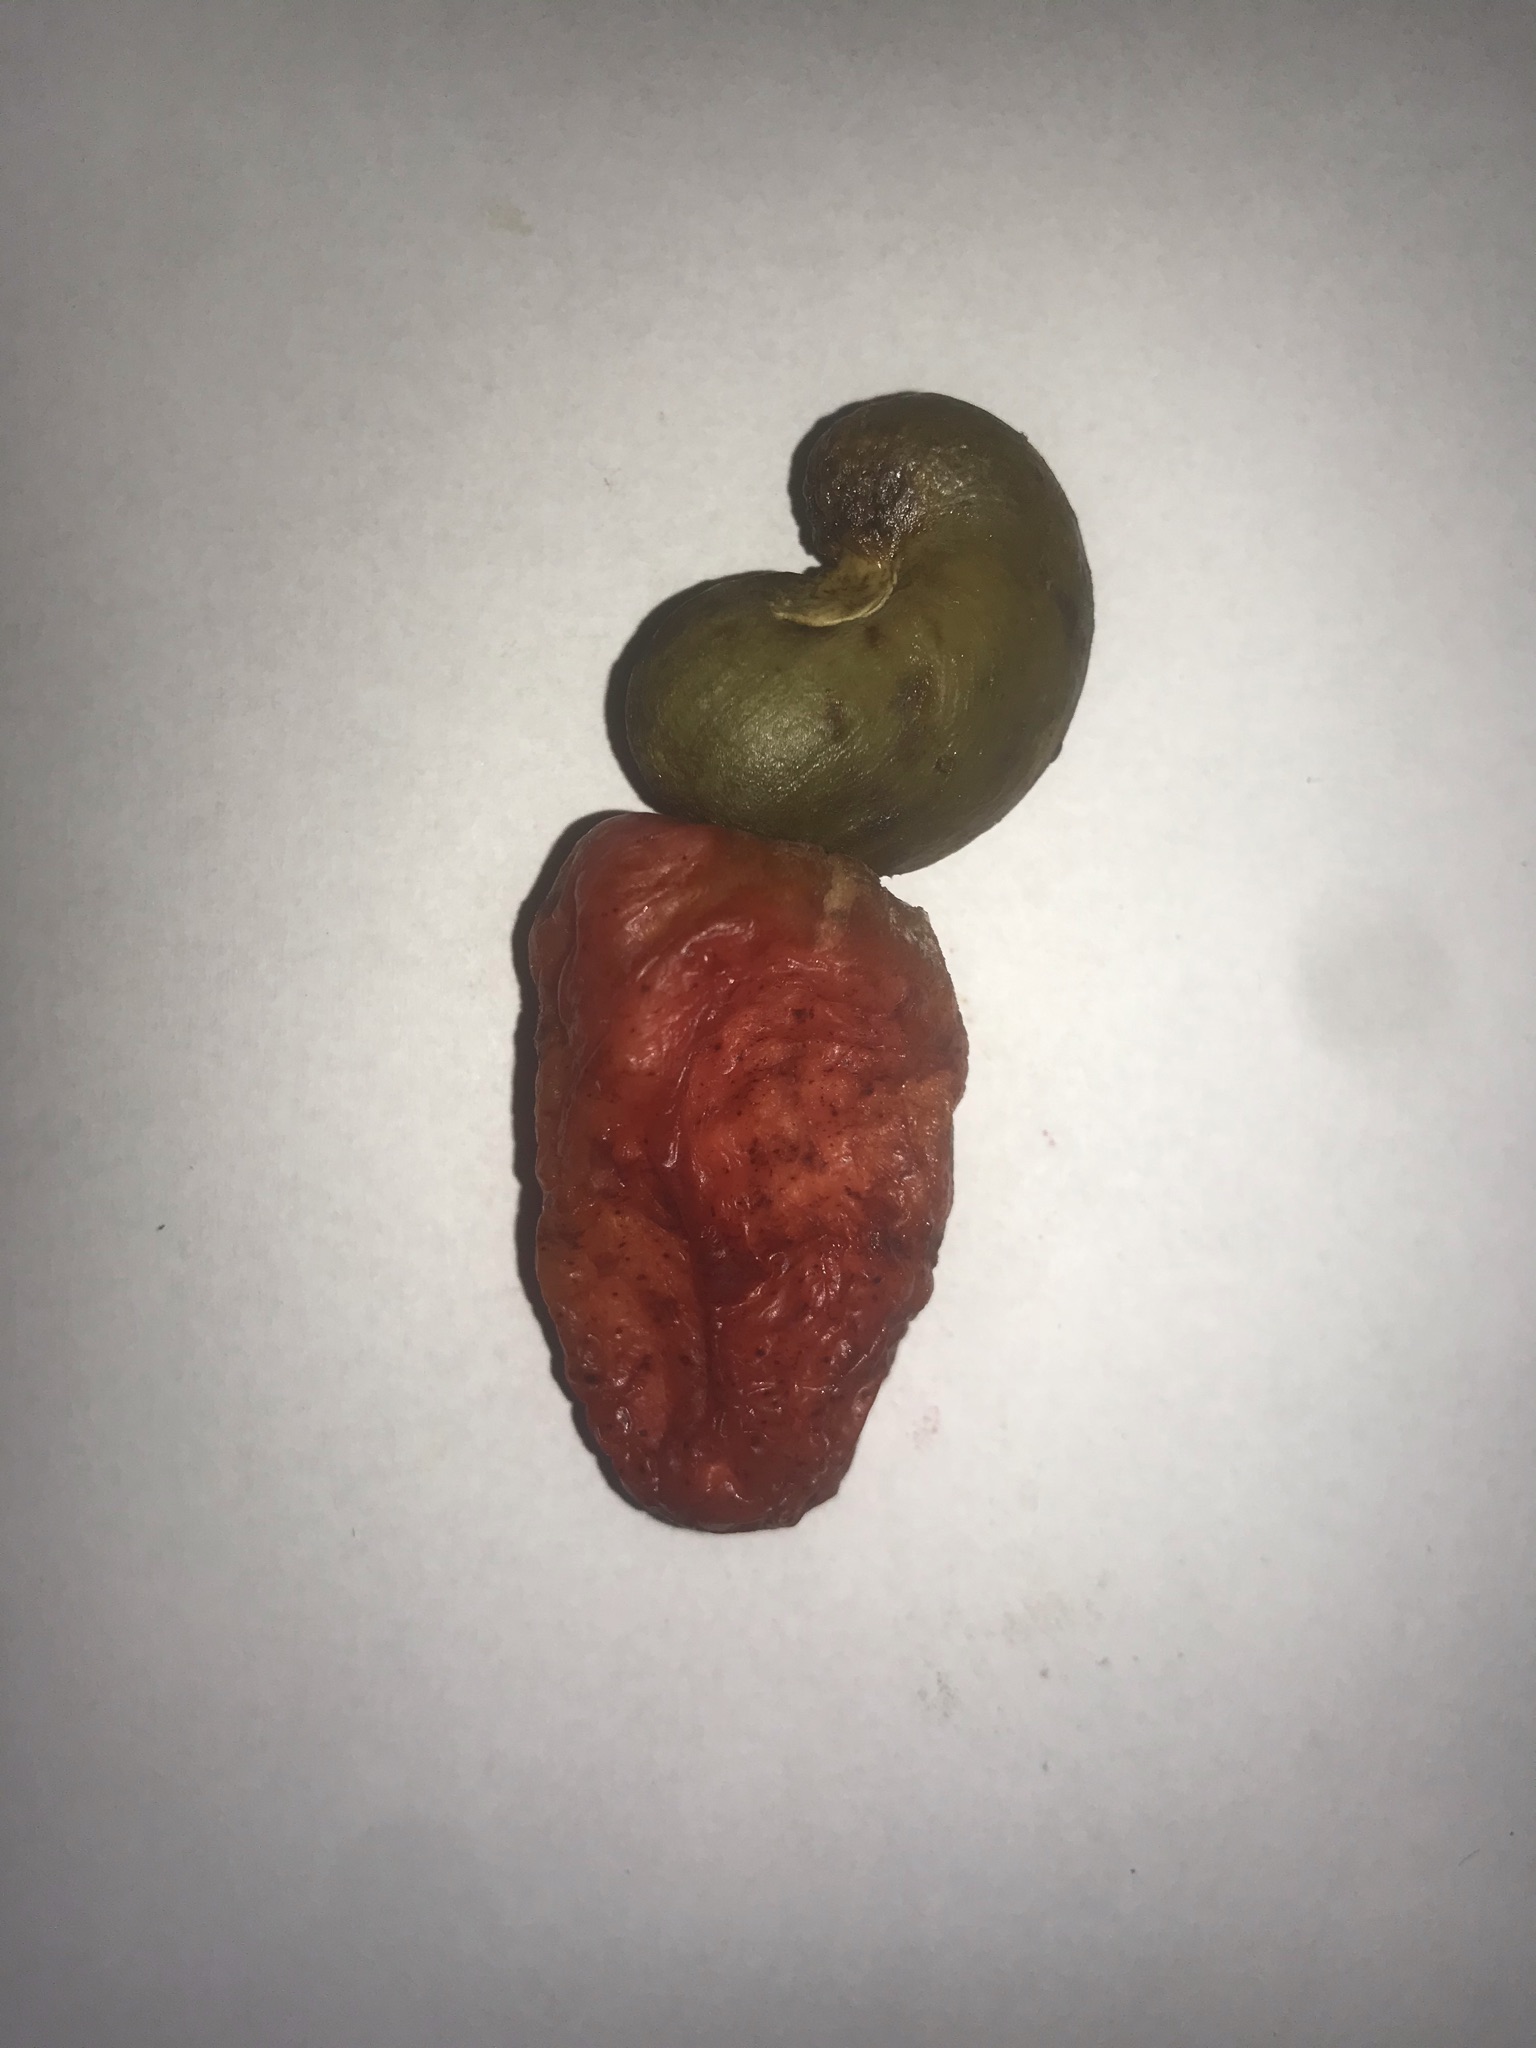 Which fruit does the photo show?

caju vermelho
